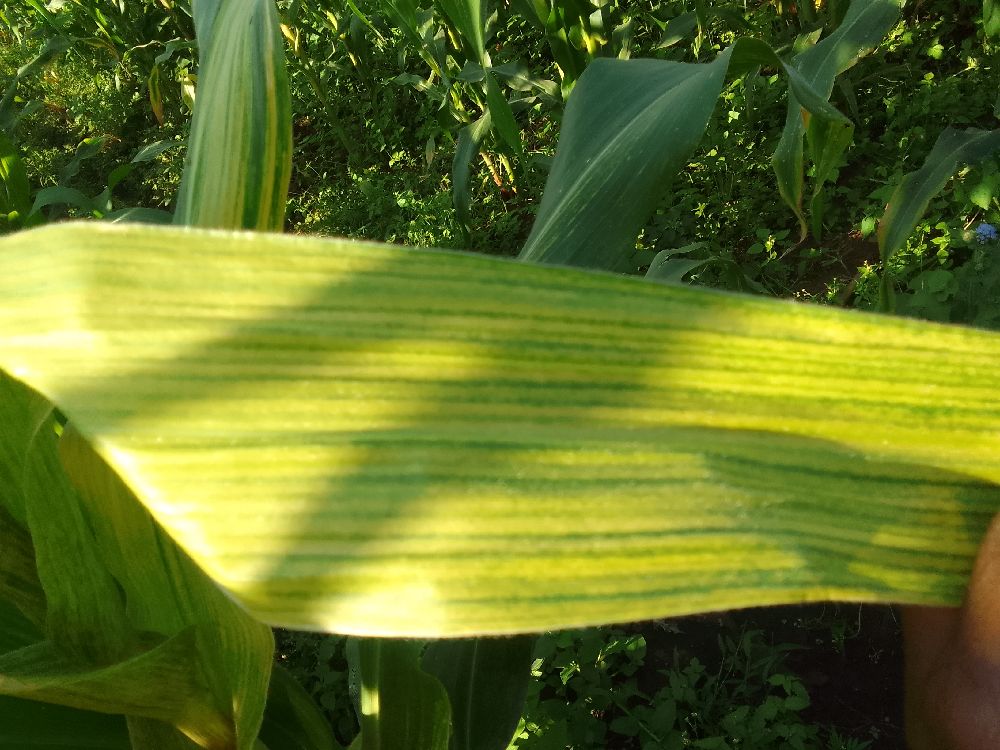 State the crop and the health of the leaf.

maize, maize lethal necrosis
